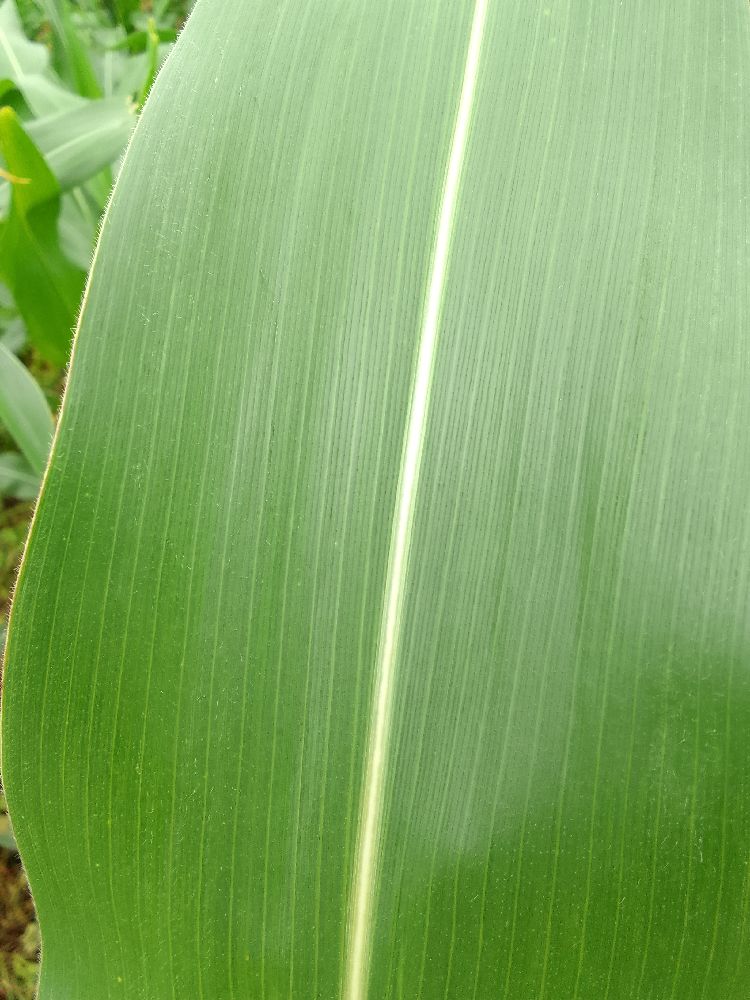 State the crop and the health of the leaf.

maize, healthy
